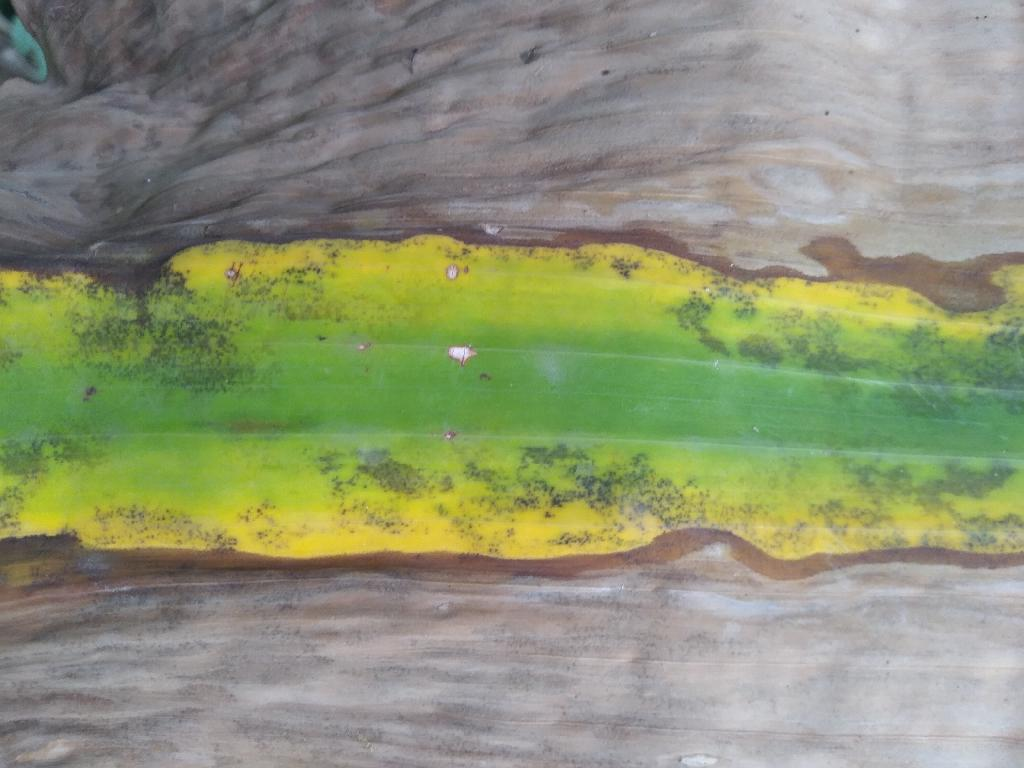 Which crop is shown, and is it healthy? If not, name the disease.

banana, black sigatoka
